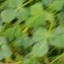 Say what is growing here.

unstructured weed
